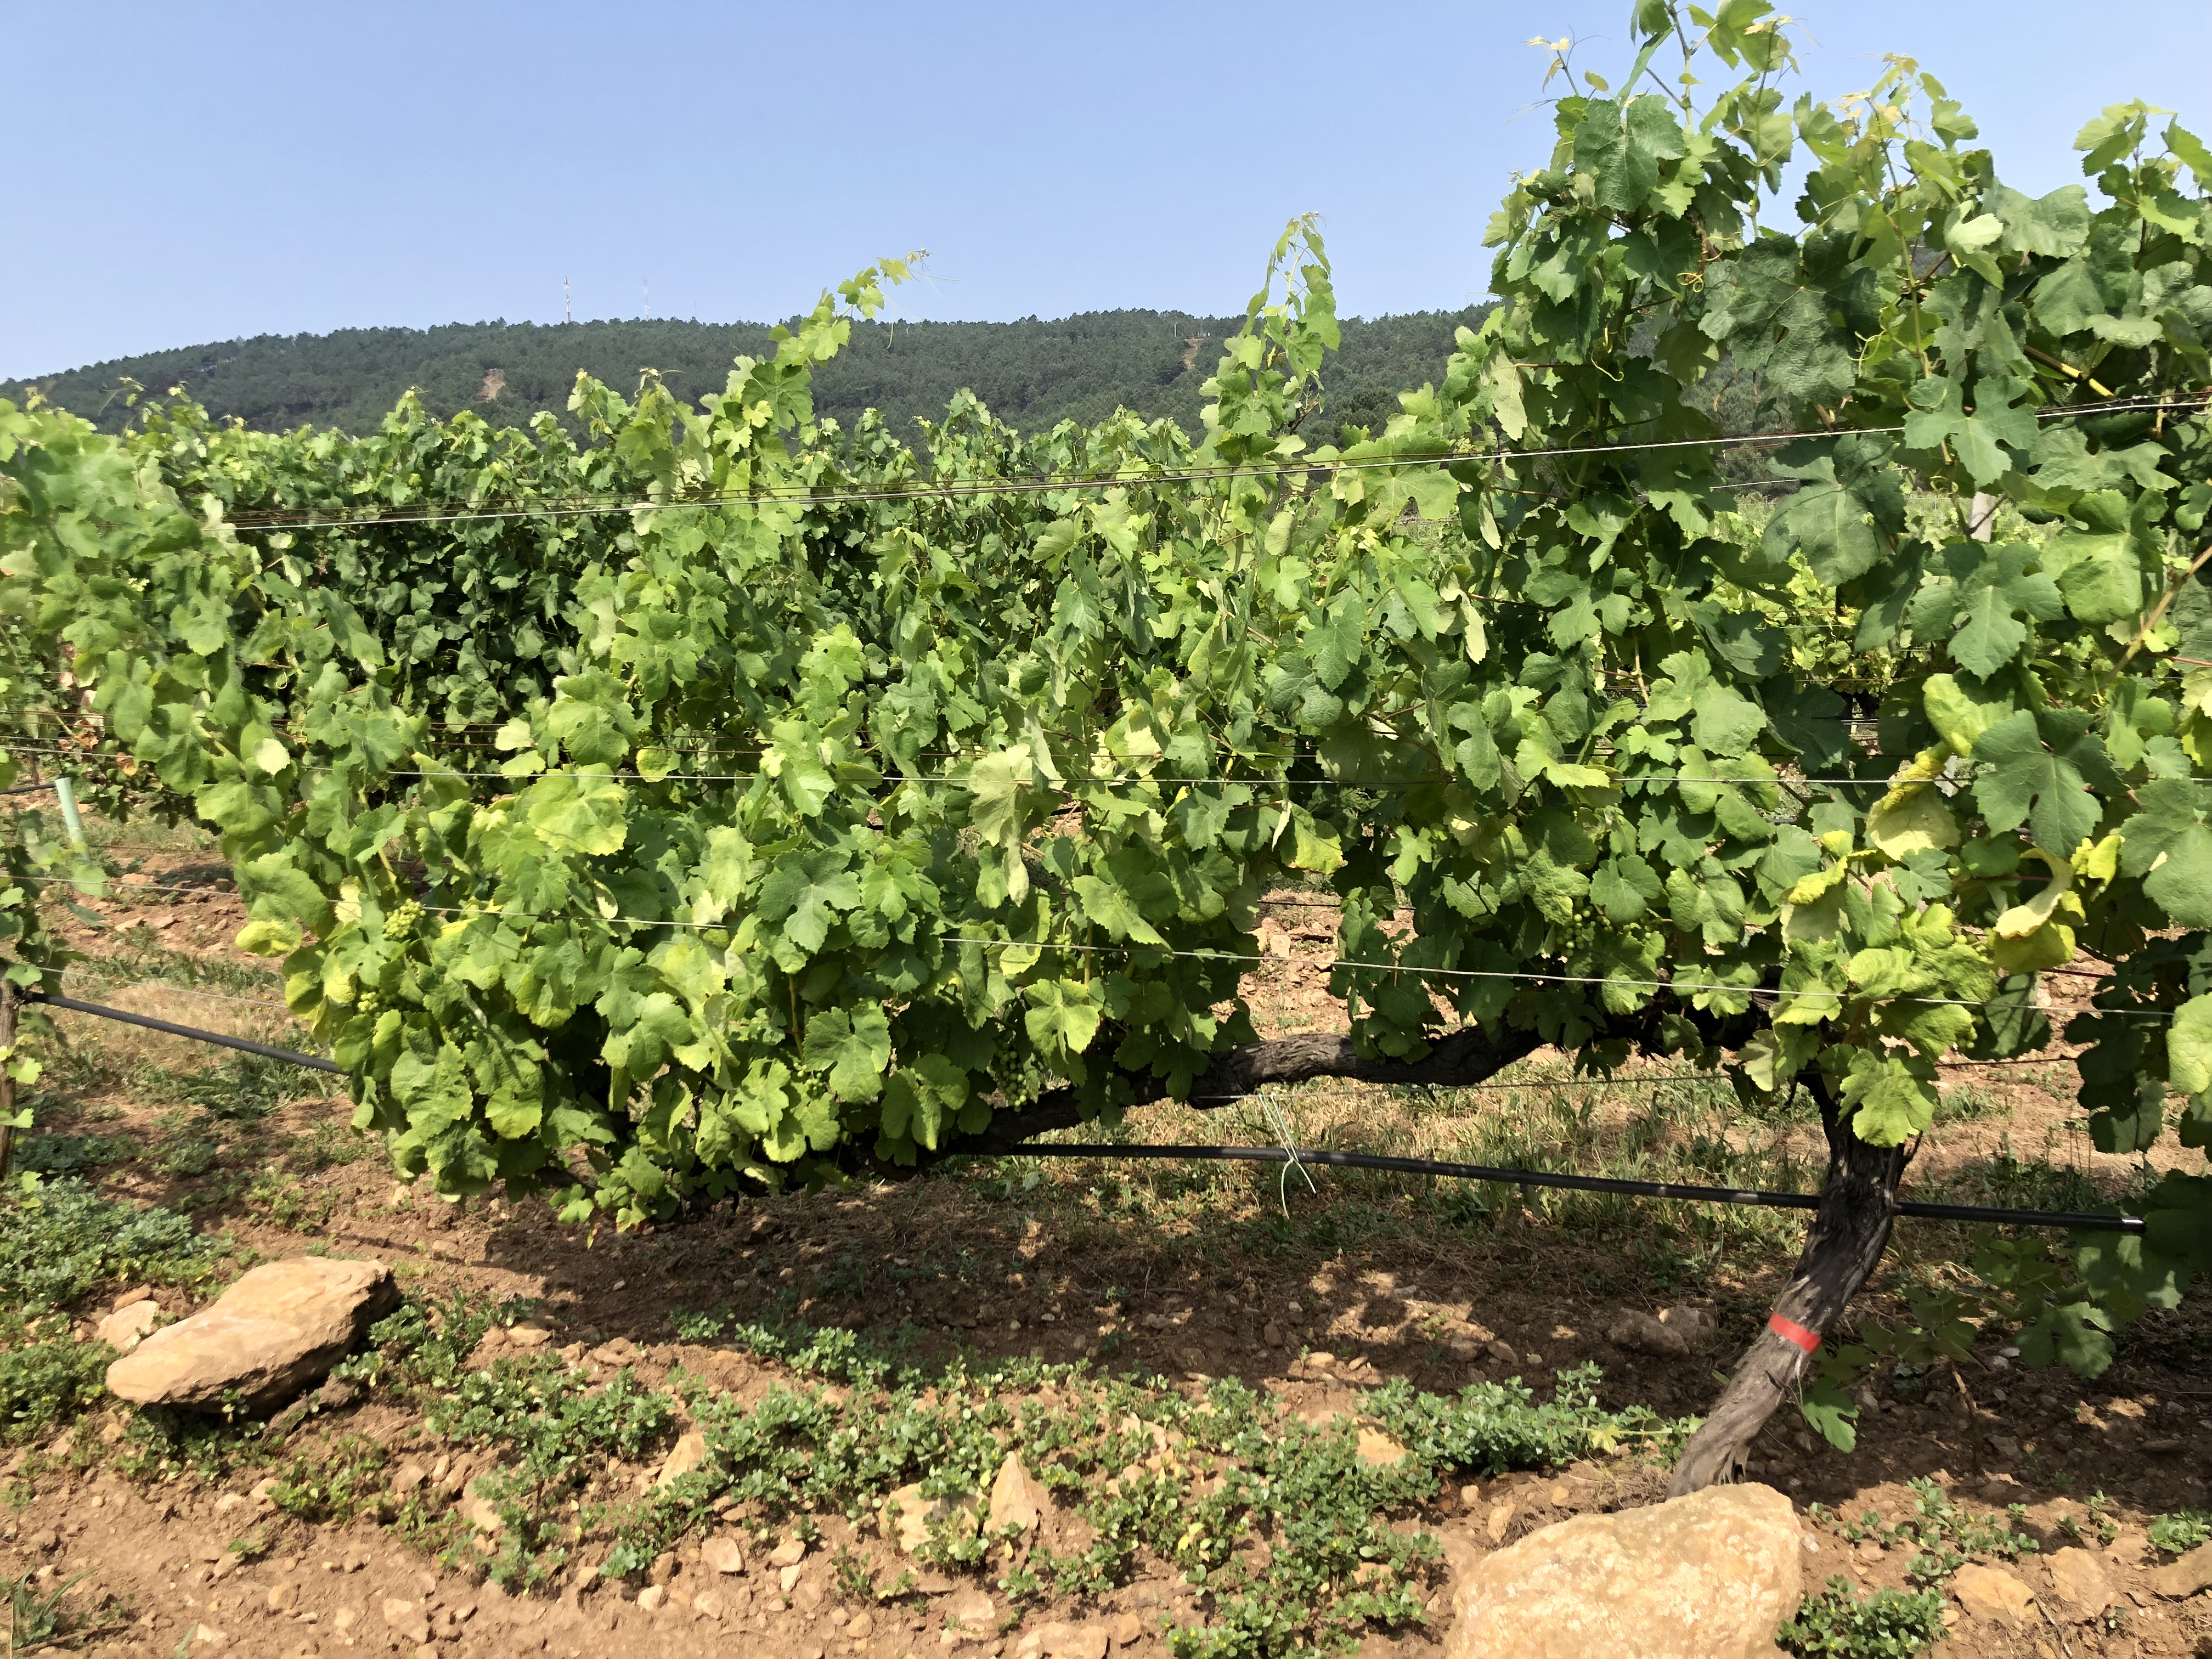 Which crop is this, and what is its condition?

grapevine, not affected by esca disease
